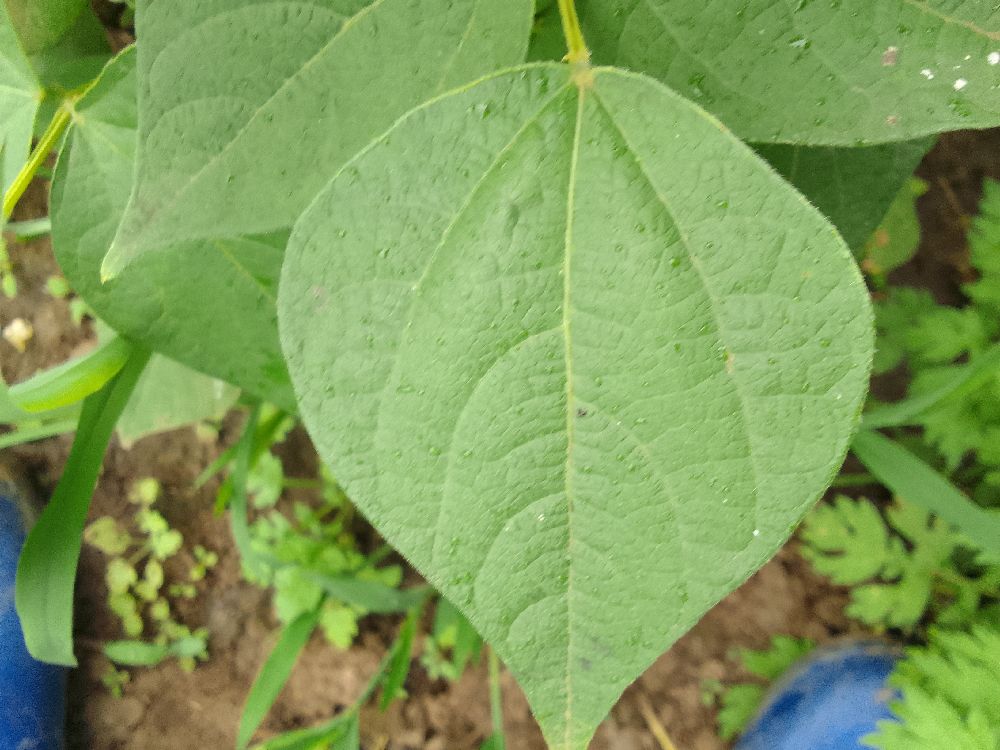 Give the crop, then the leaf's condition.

common bean, healthy
